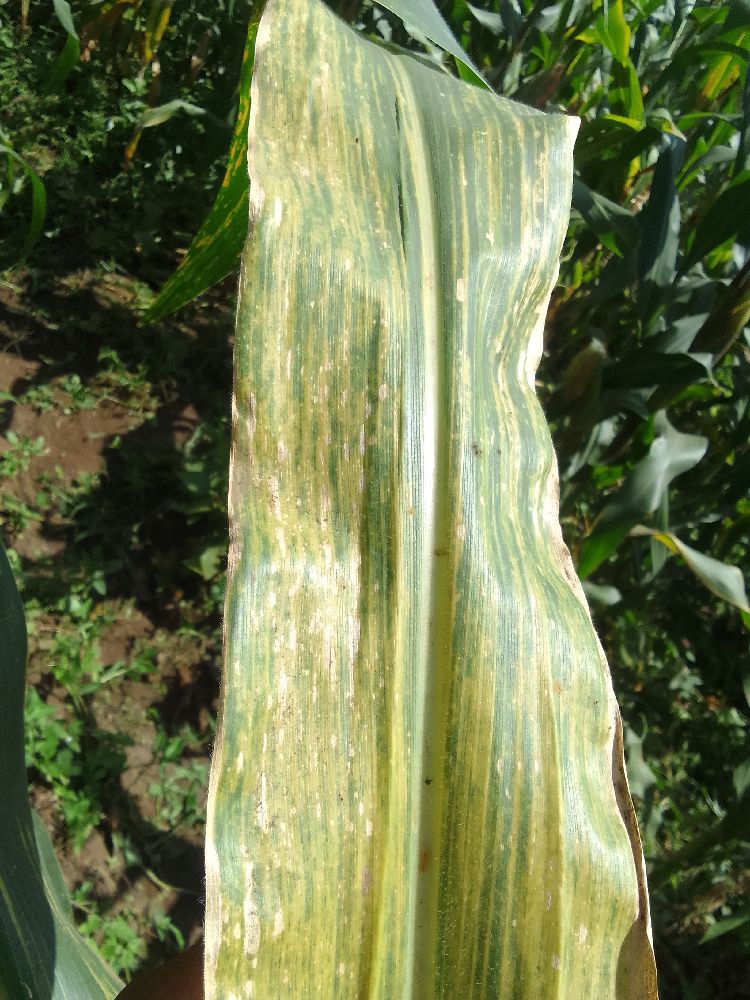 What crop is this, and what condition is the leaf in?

maize, maize lethal necrosis
